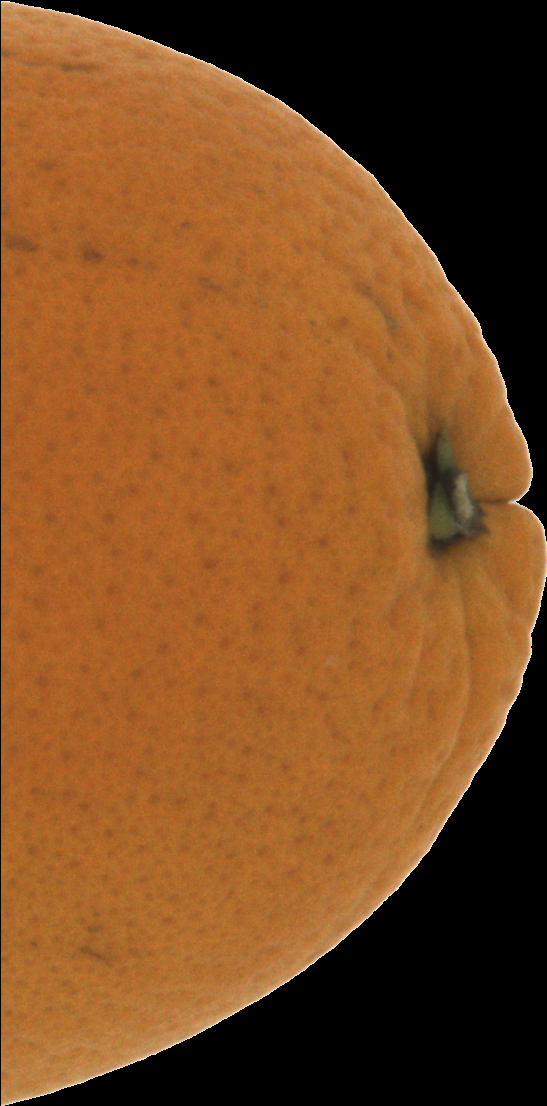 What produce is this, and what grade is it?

orange, good
